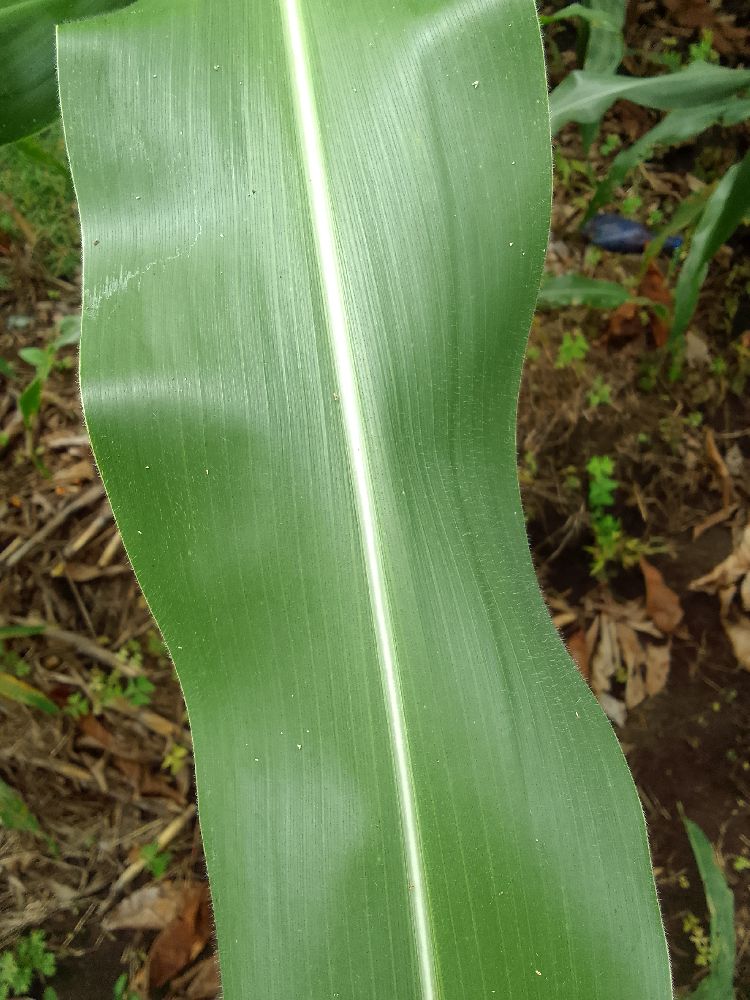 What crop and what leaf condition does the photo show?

maize, healthy
